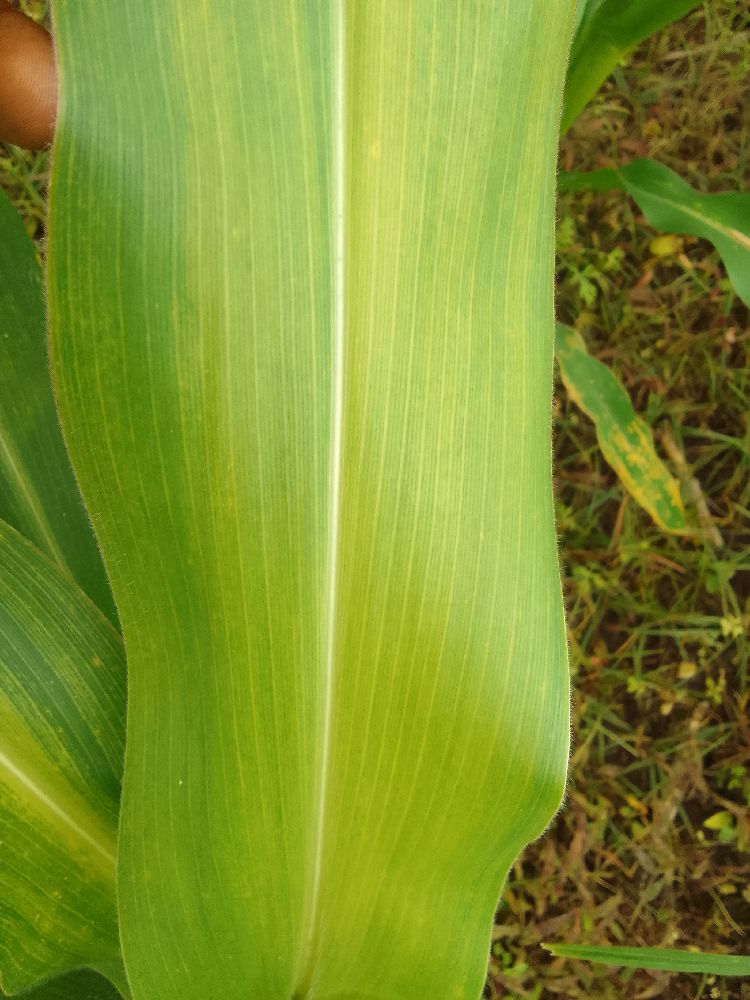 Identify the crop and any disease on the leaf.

maize, maize lethal necrosis
